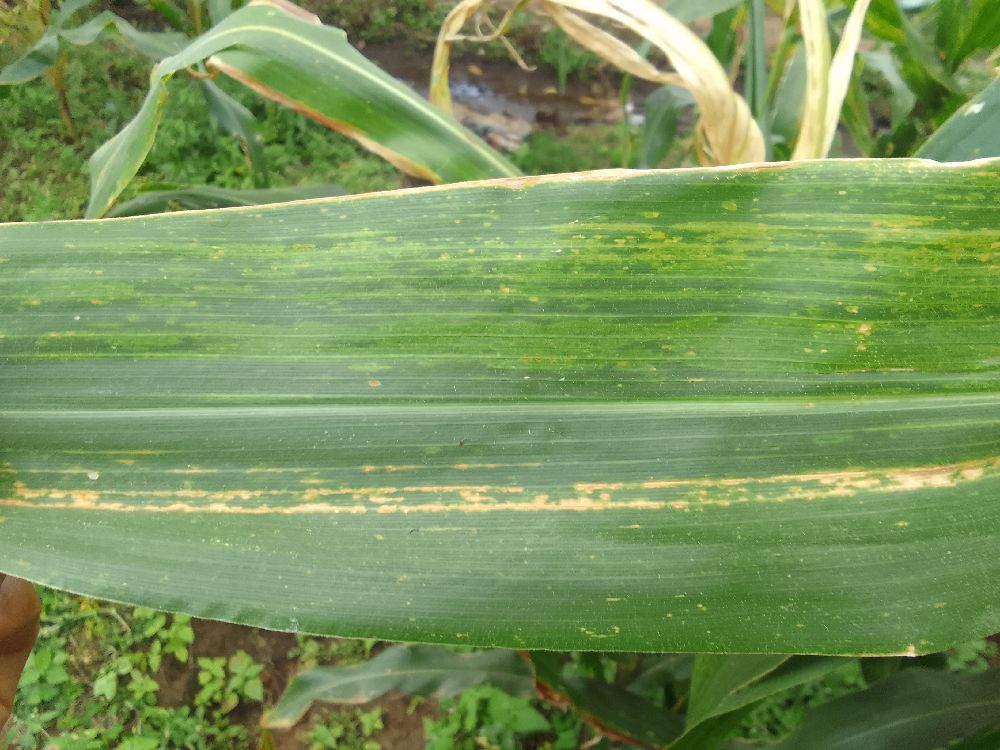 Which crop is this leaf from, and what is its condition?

maize, maize lethal necrosis
